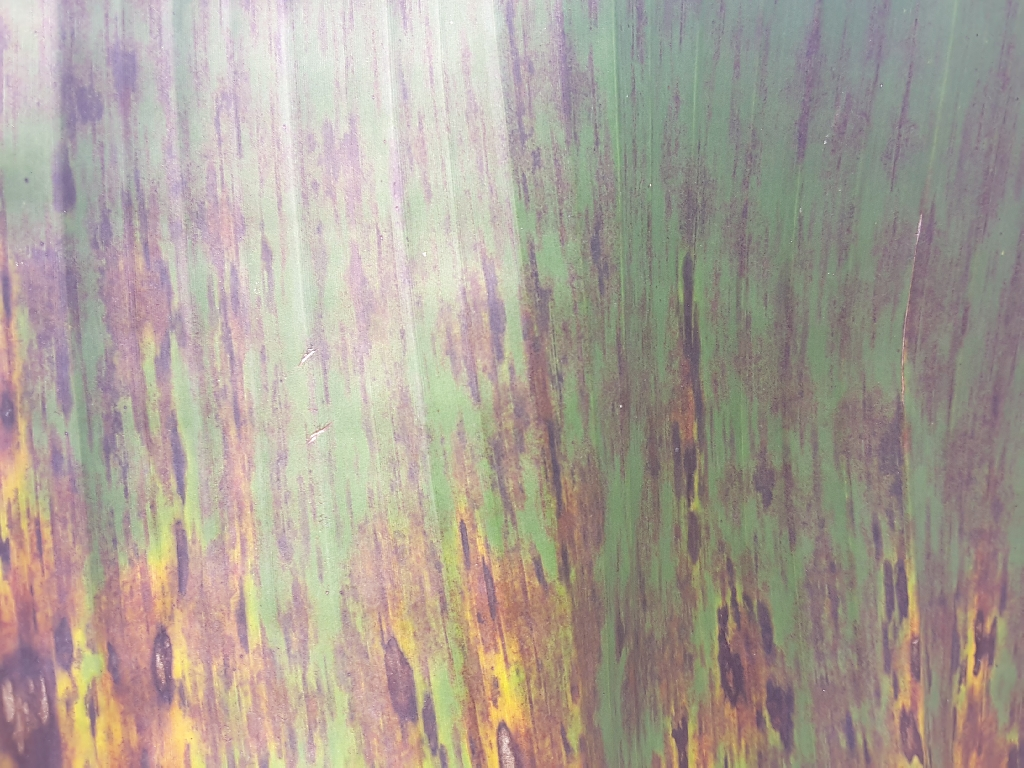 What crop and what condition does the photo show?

banana, black sigatoka
